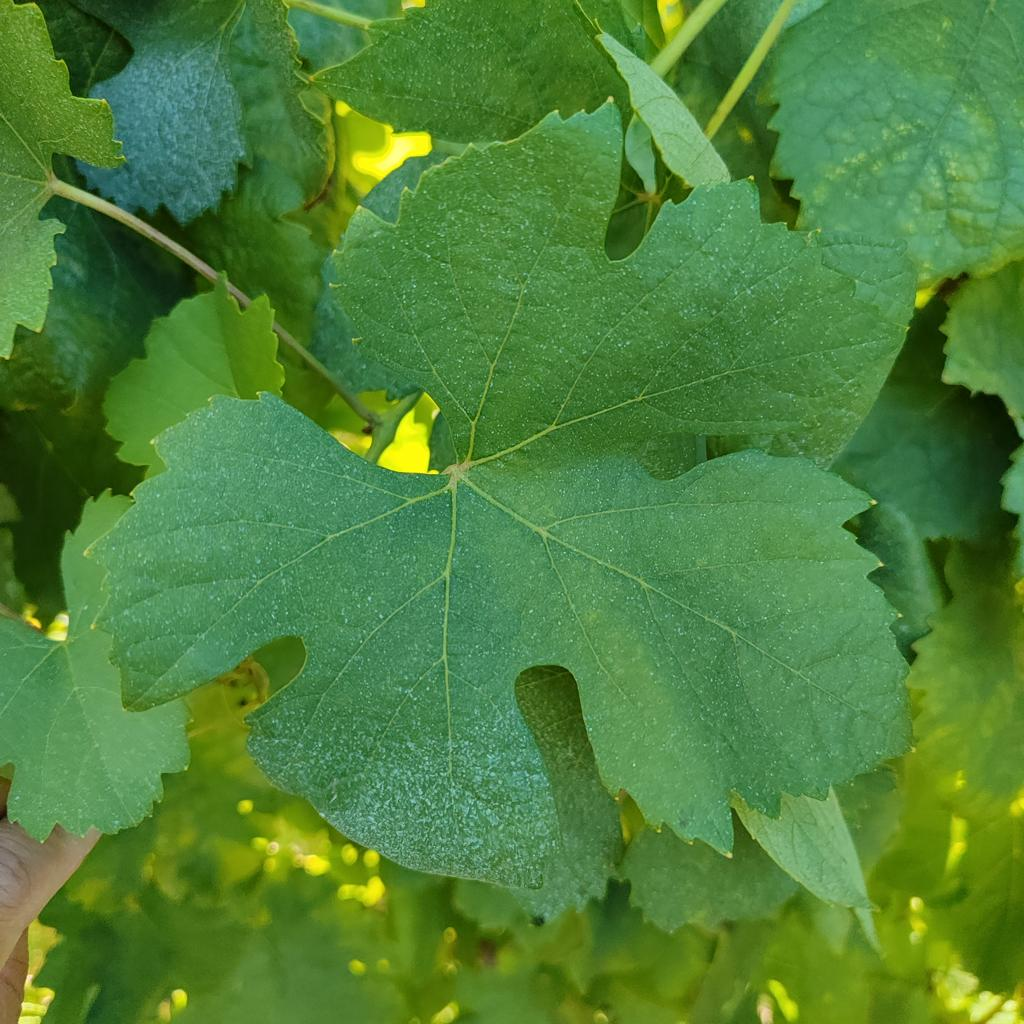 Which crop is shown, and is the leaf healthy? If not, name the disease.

grapevine, healthy
